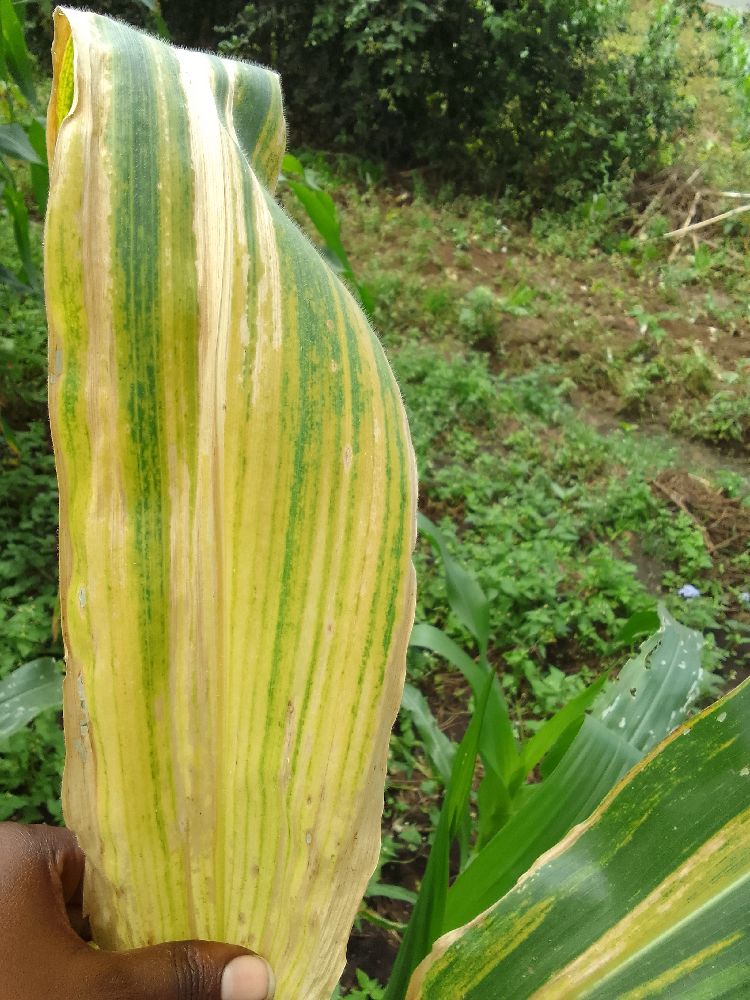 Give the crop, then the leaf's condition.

maize, maize lethal necrosis
